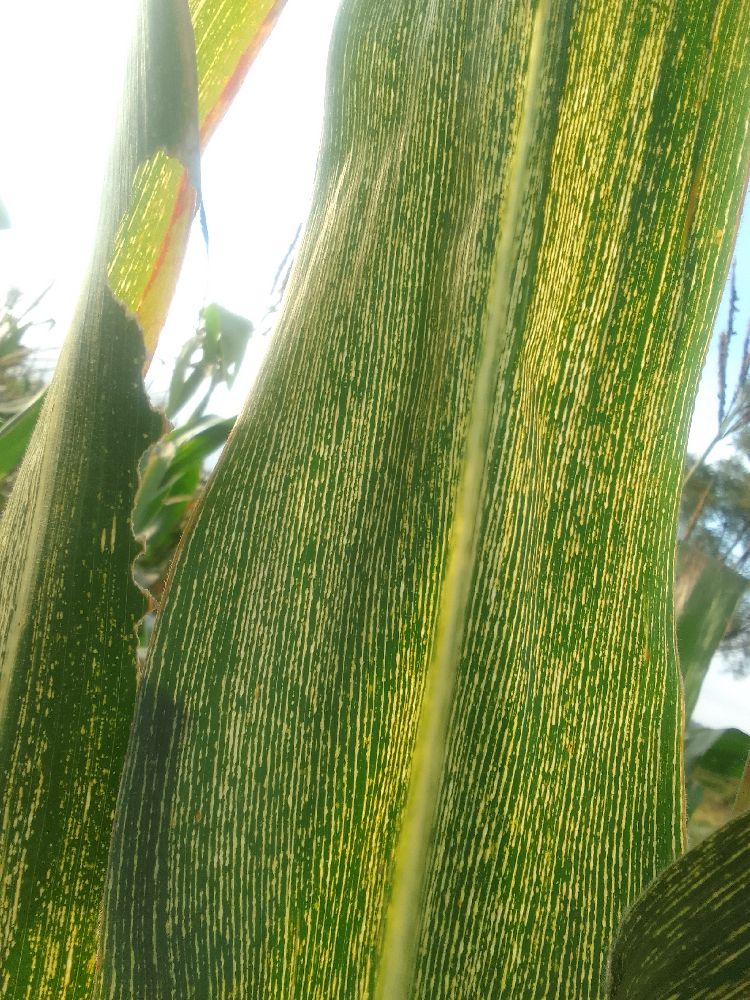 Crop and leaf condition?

maize, maize streak virus
